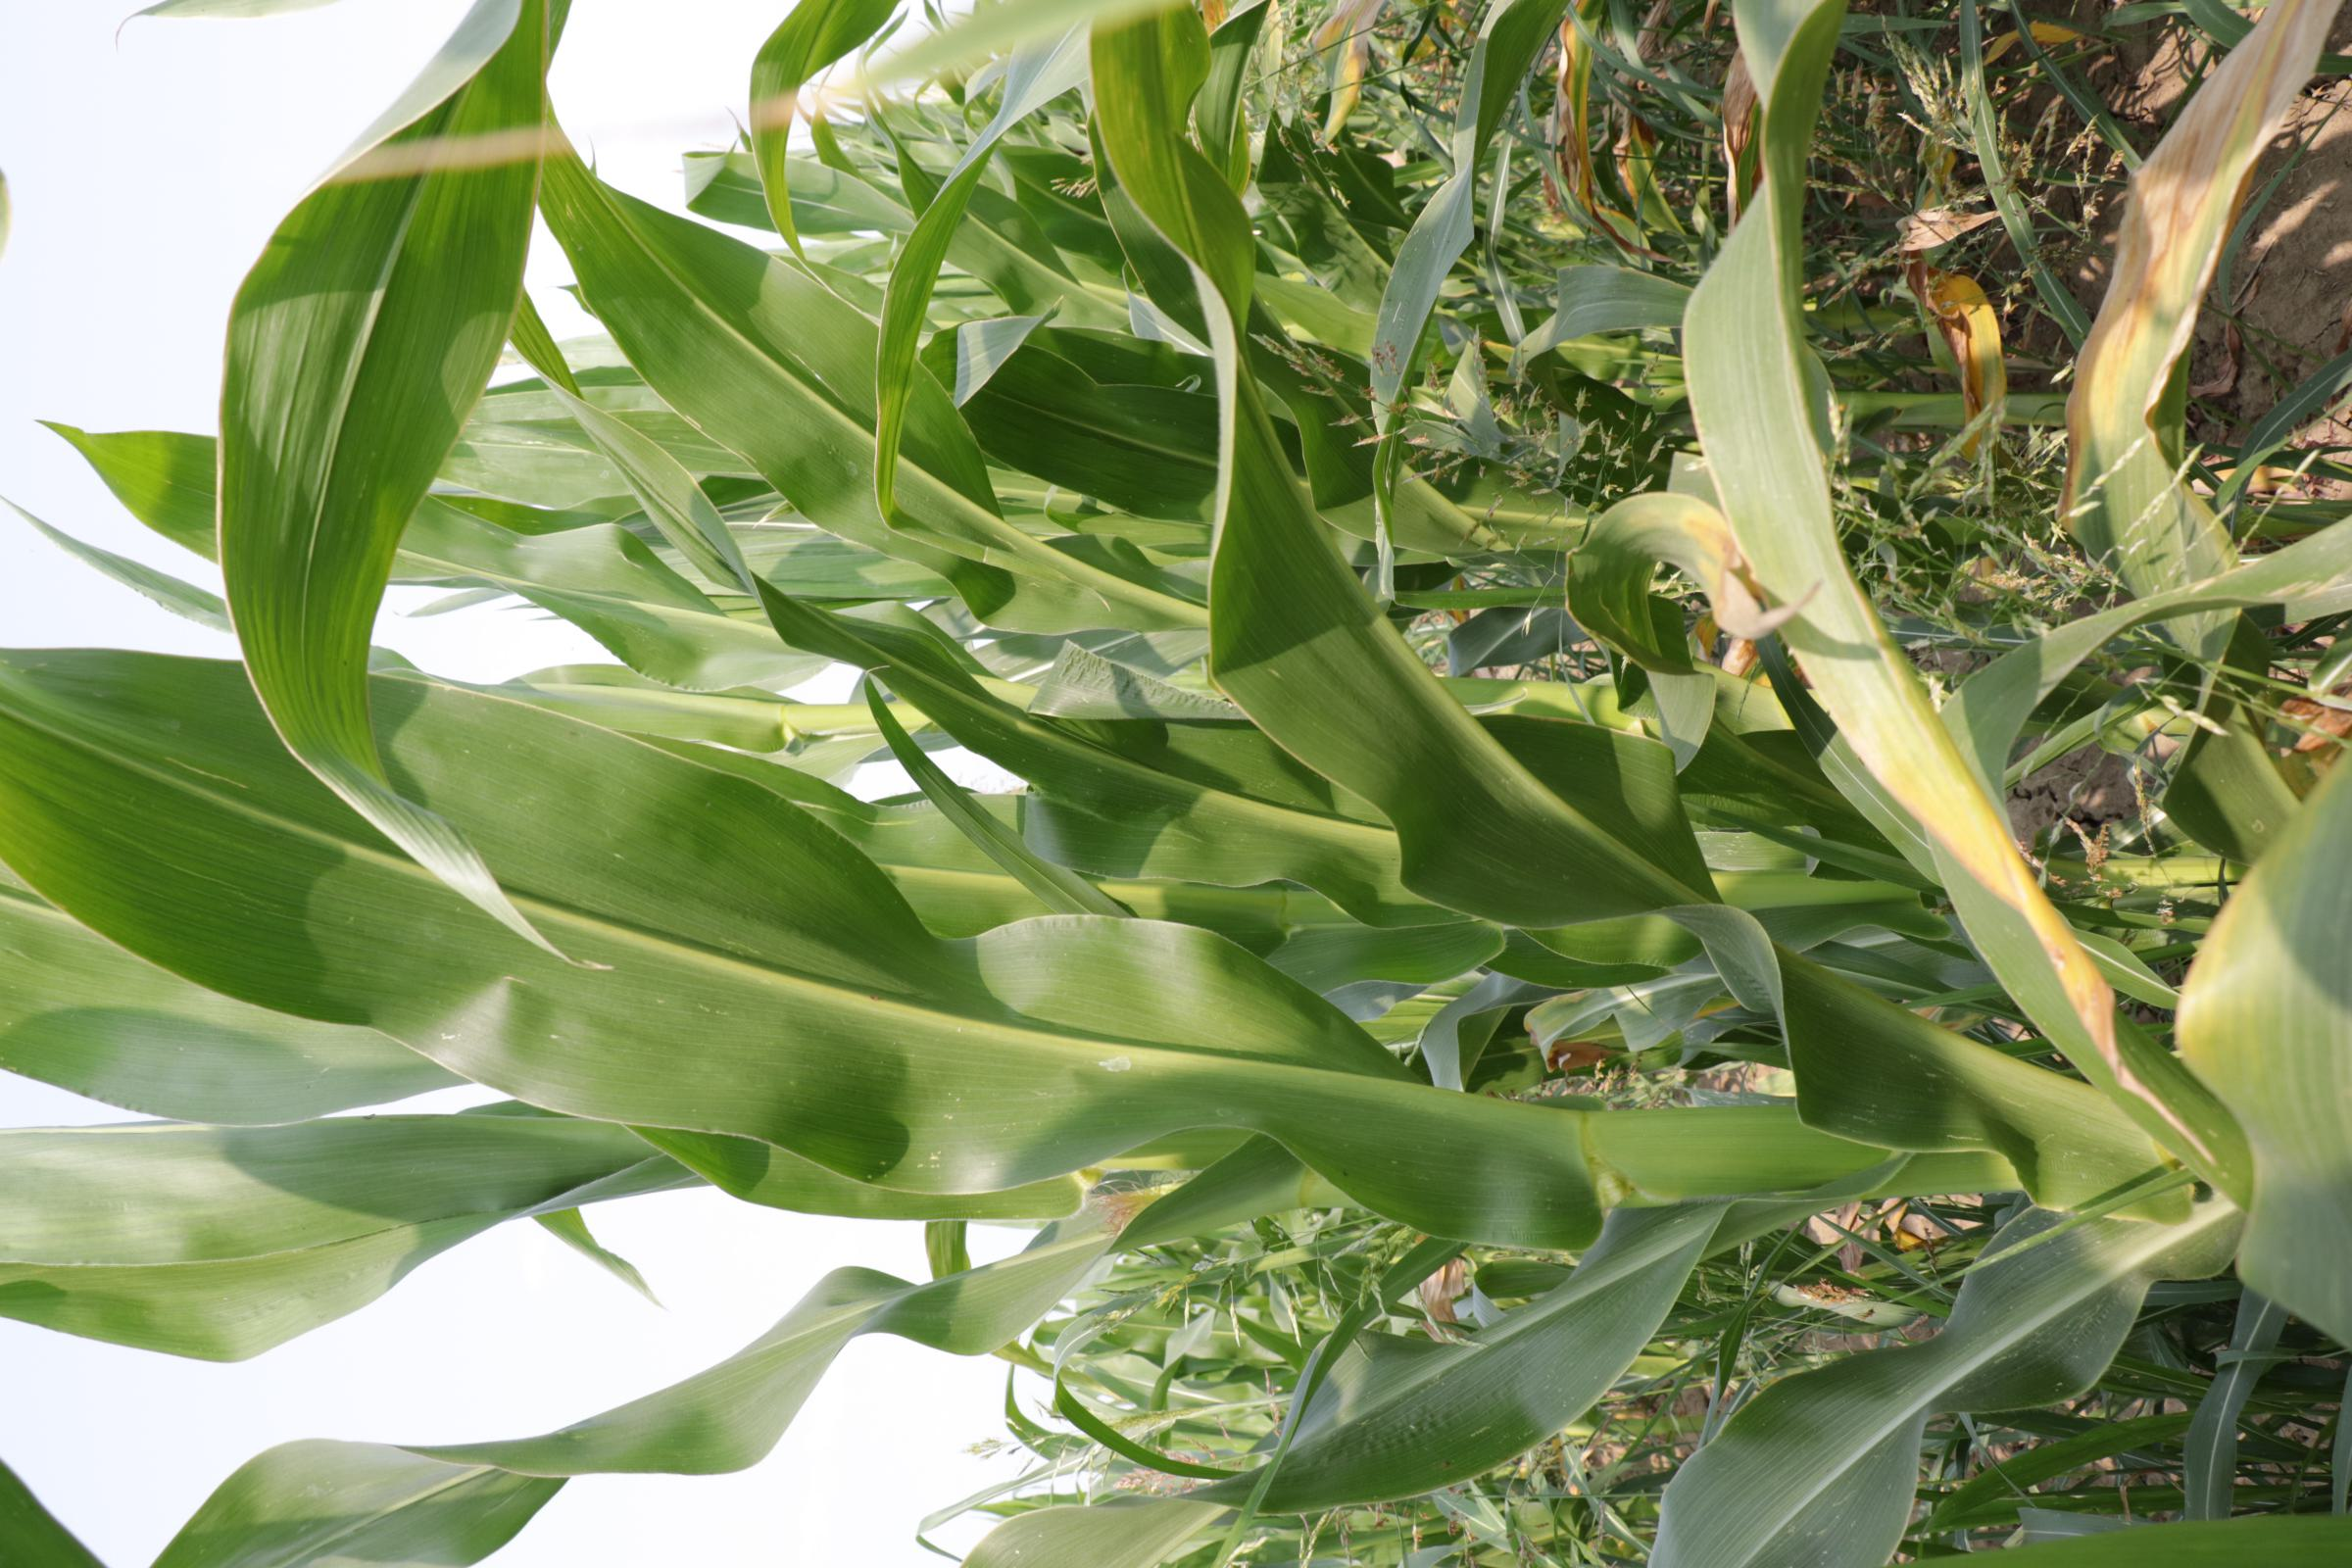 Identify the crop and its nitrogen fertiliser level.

maize, full nitrogen fertilisation
